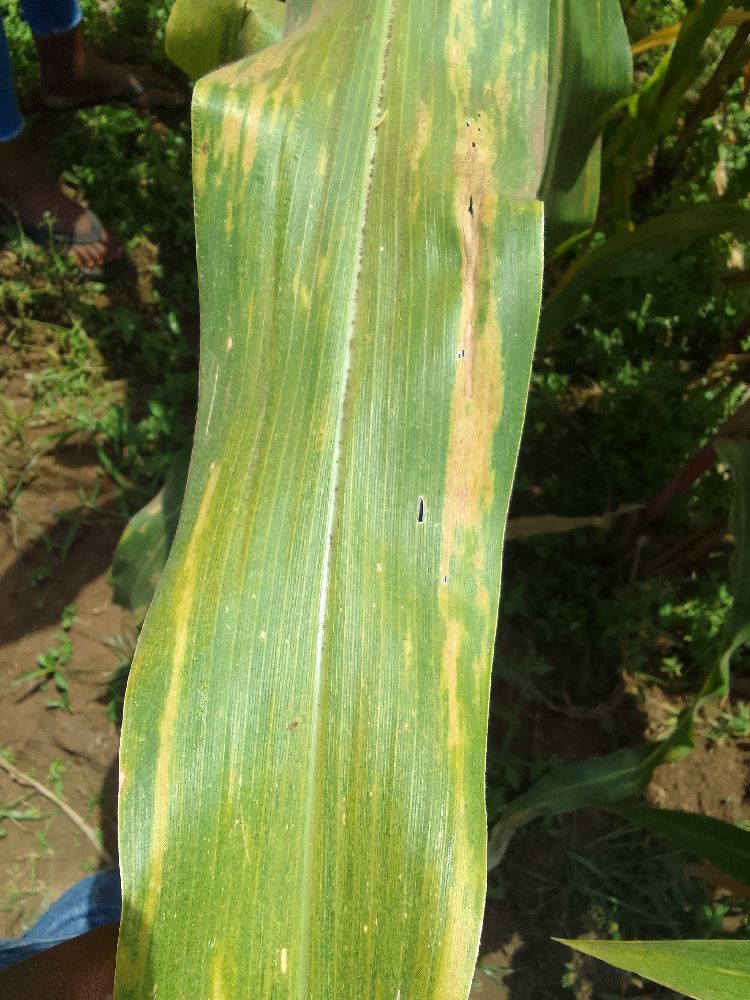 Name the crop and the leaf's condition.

maize, maize lethal necrosis
